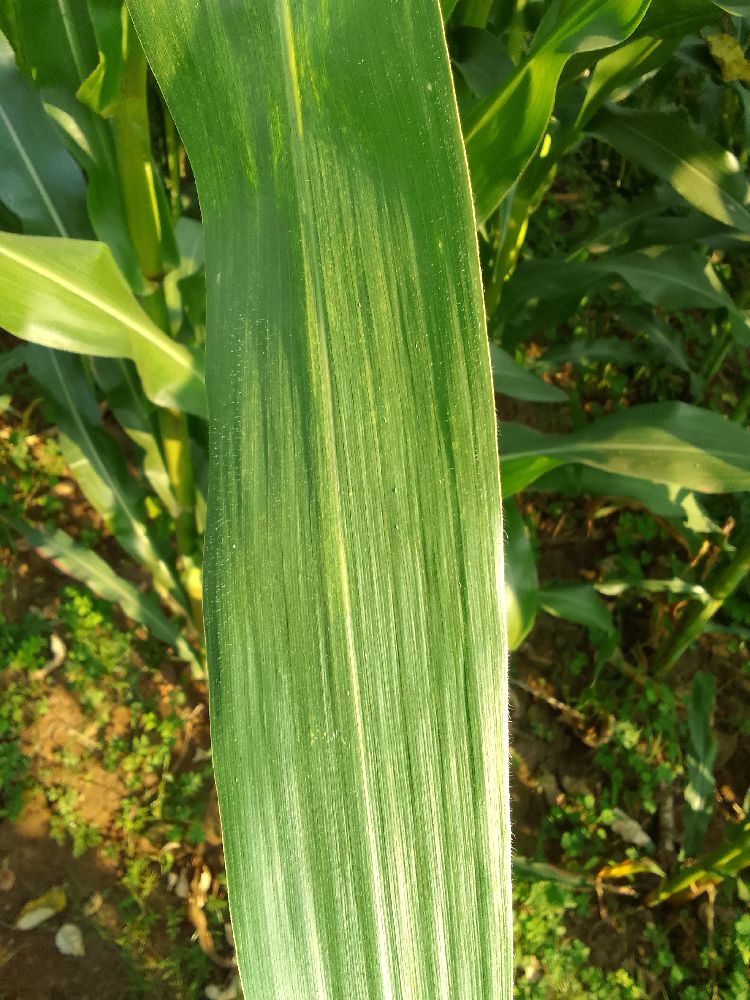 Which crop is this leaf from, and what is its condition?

maize, healthy
